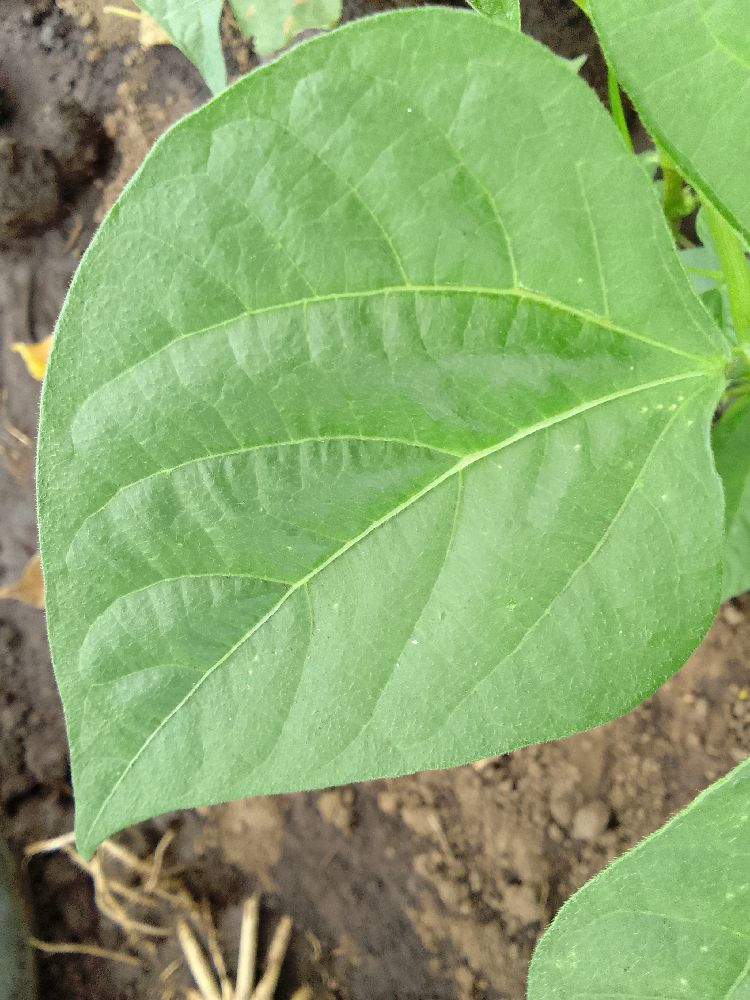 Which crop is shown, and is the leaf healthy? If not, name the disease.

common bean, healthy
